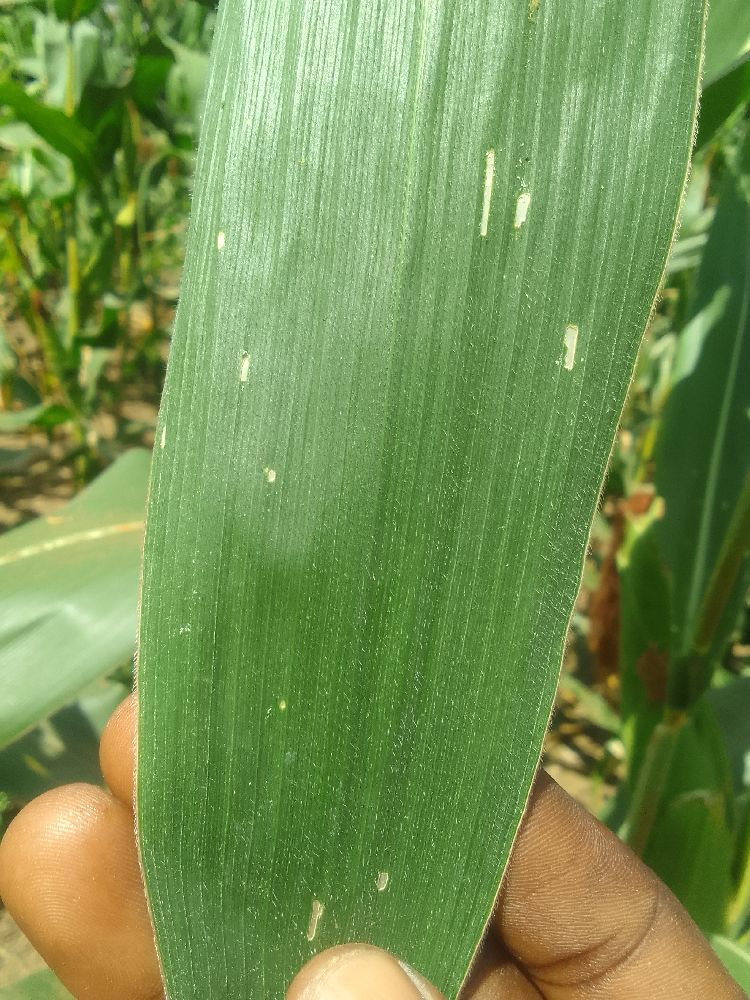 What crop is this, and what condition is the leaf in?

maize, healthy
